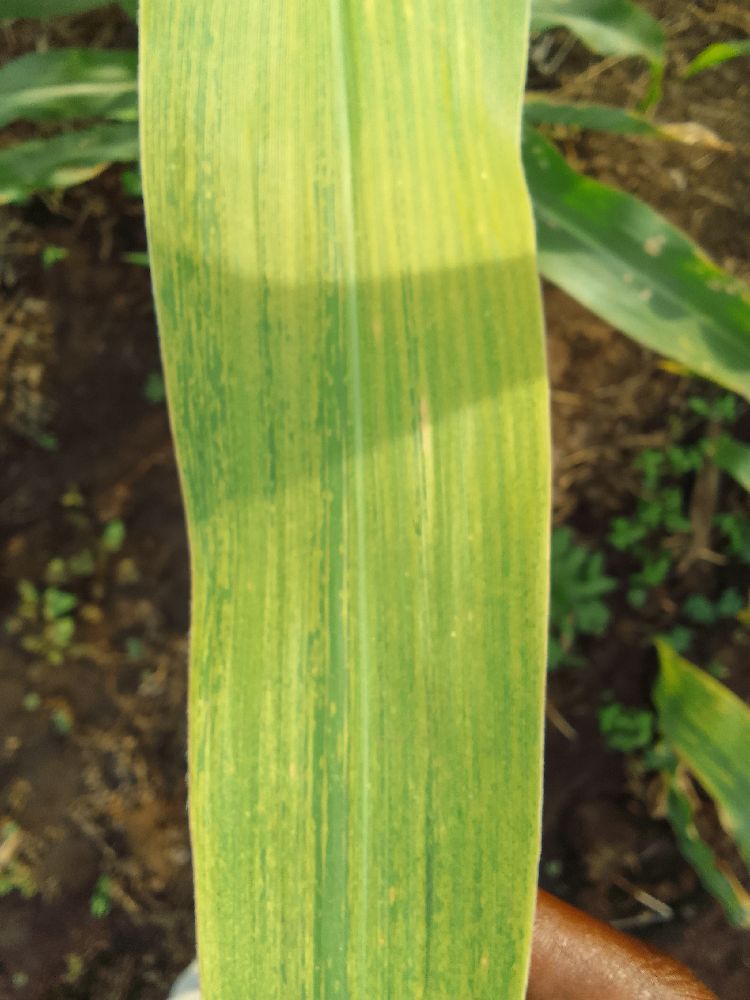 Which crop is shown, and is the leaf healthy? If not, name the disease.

maize, maize lethal necrosis
